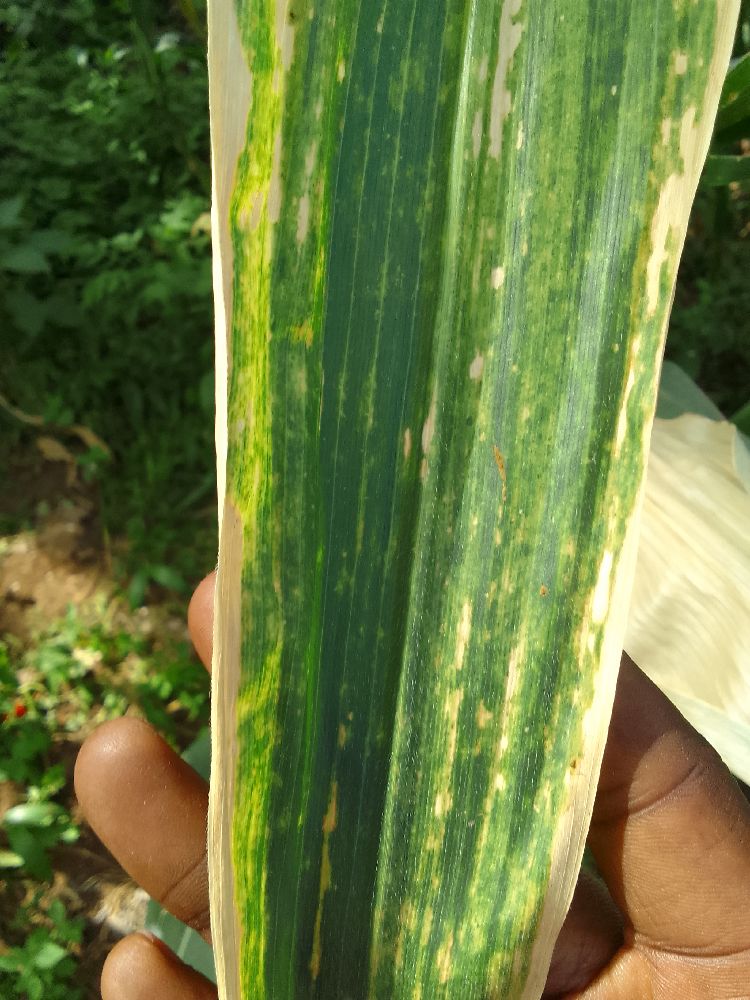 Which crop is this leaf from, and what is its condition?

maize, maize lethal necrosis
